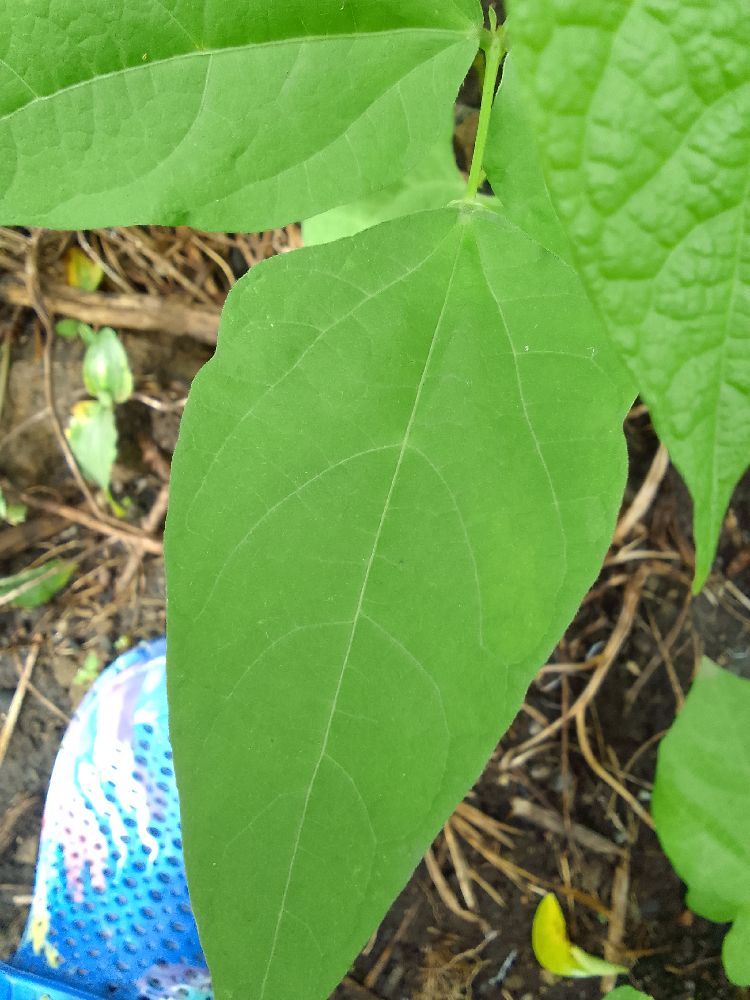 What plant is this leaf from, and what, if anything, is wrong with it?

common bean, healthy
